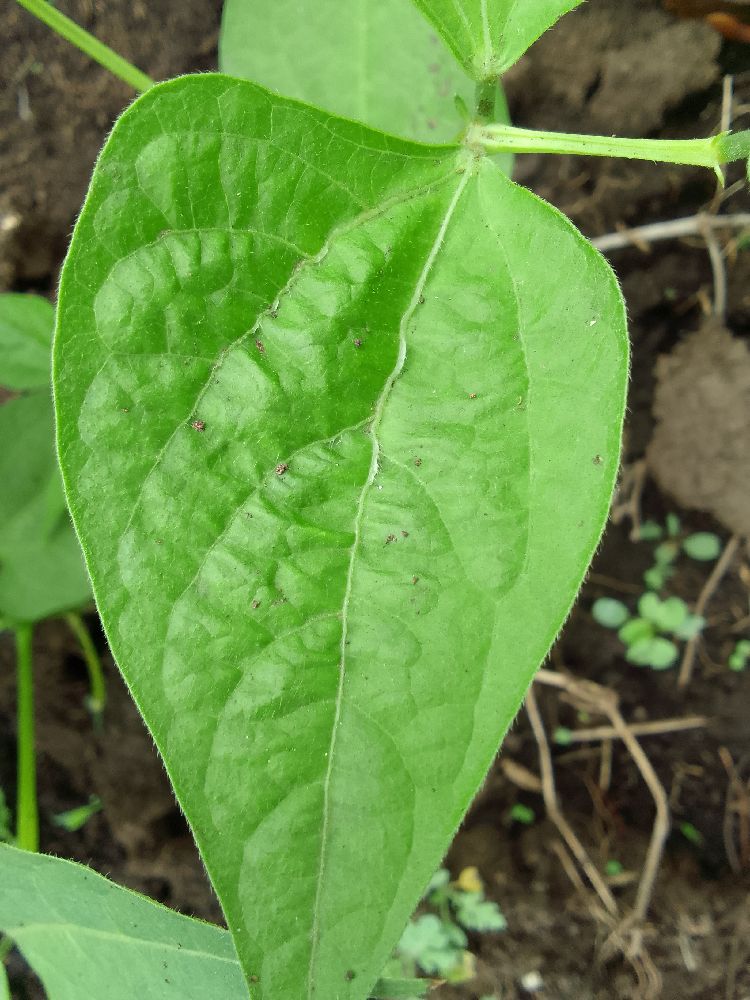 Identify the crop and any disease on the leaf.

common bean, healthy
